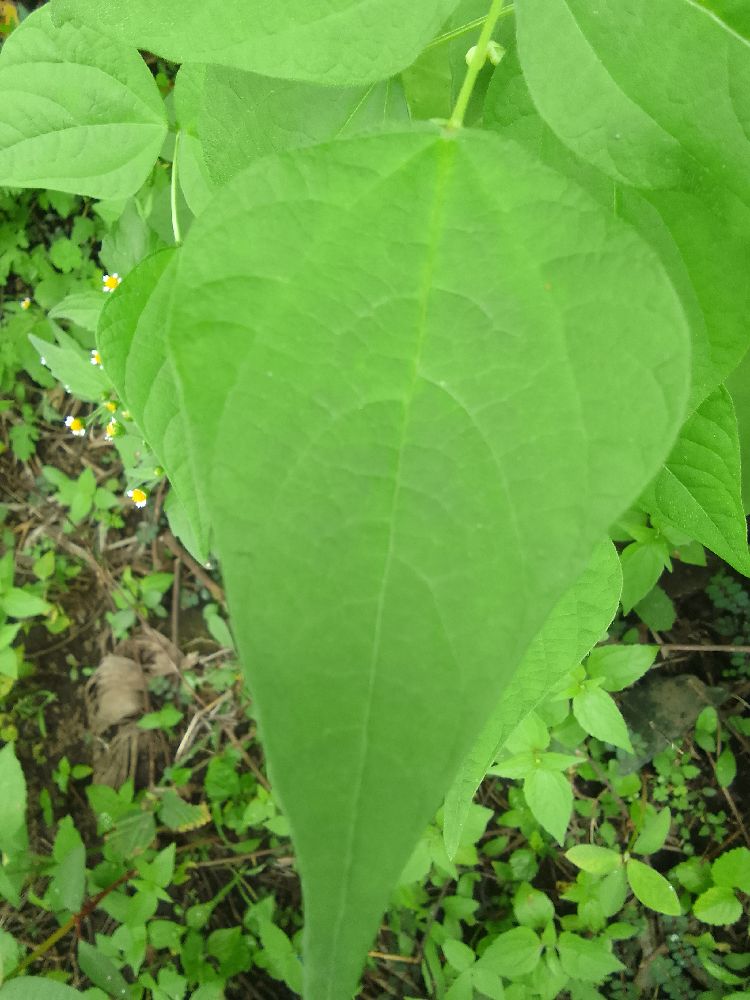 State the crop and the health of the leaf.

common bean, healthy
